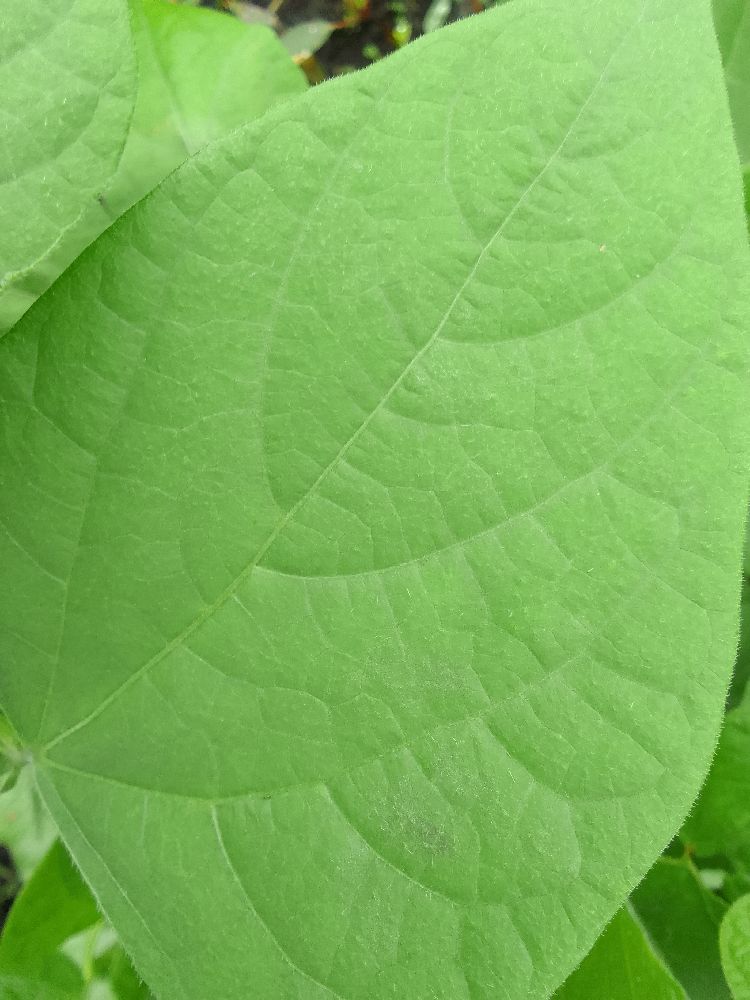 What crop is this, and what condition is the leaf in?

common bean, healthy
